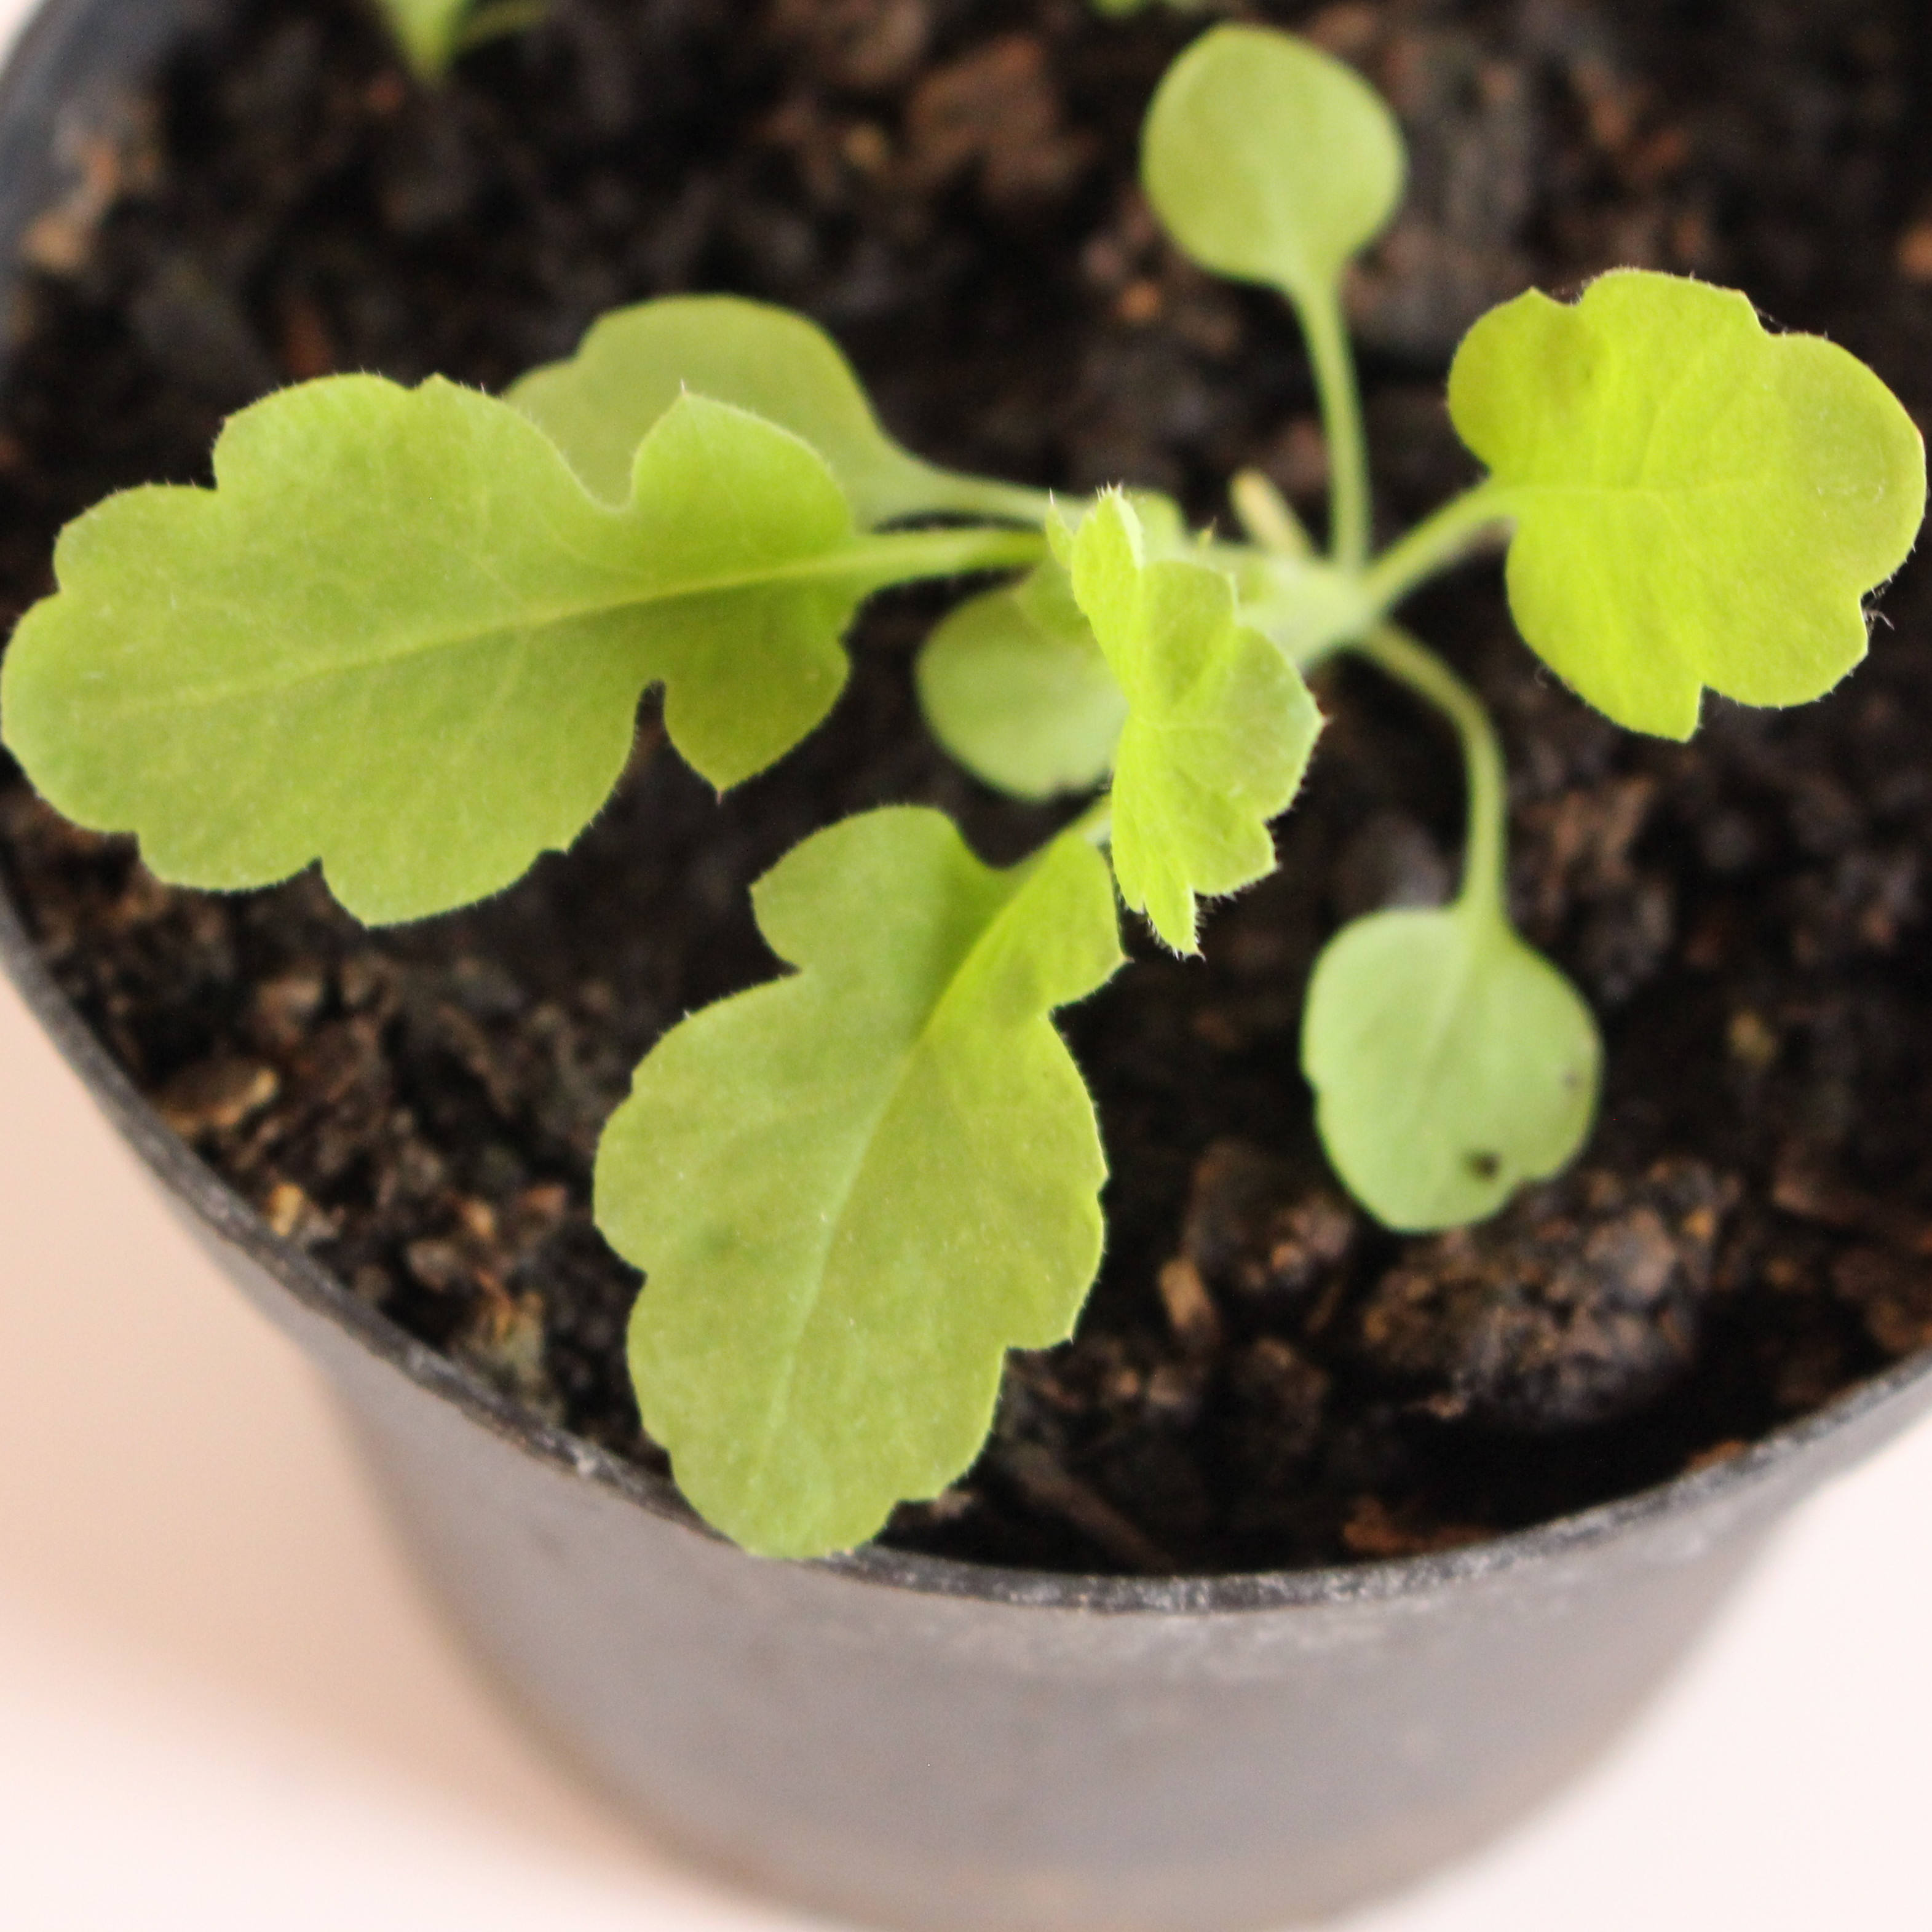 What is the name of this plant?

Papaver rhoeas
